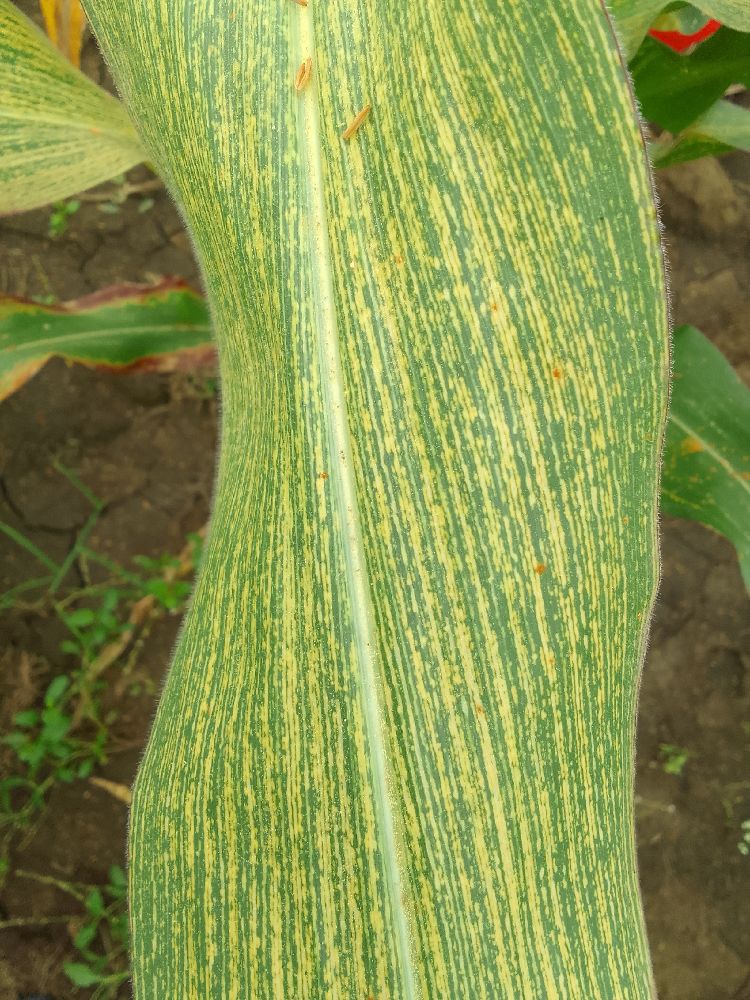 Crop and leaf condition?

maize, healthy
